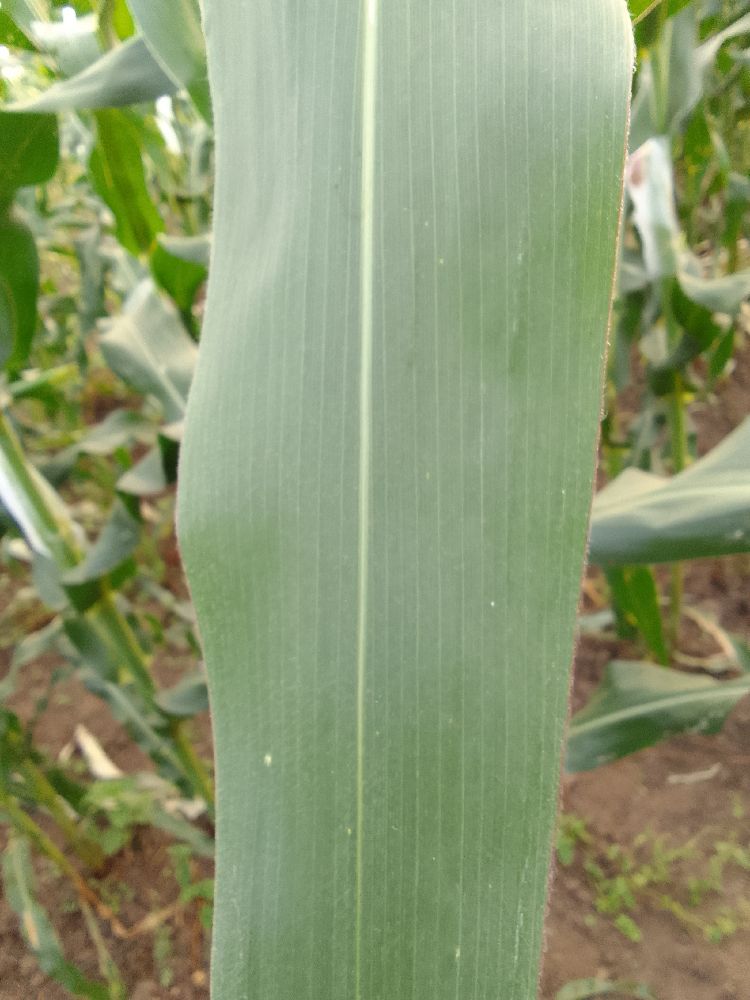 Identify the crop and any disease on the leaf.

maize, healthy
